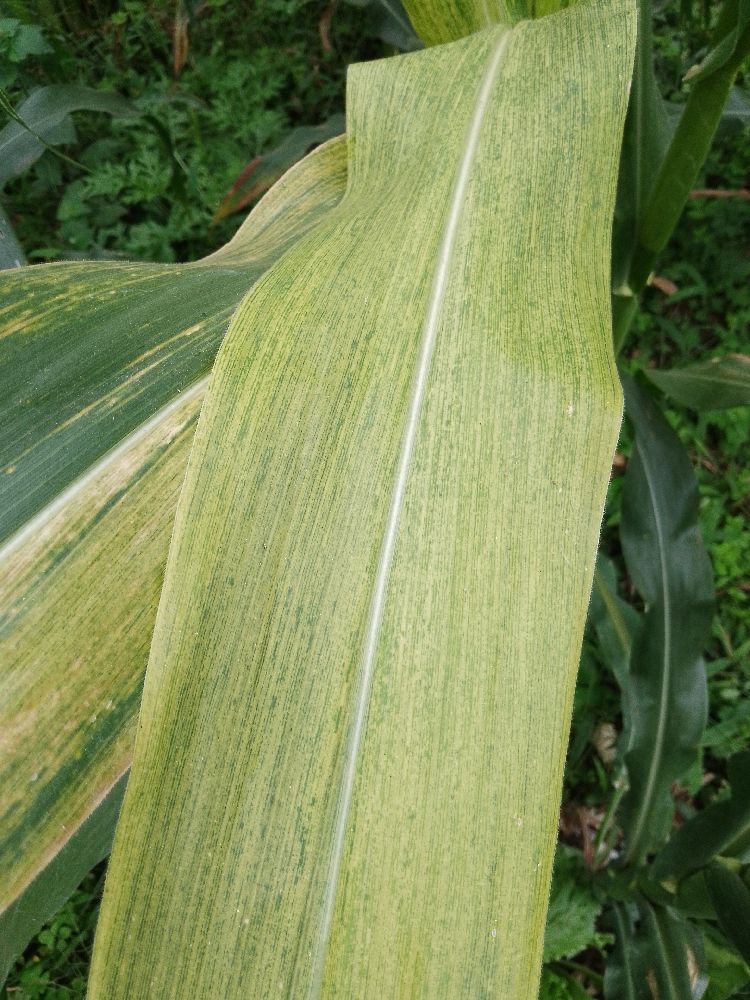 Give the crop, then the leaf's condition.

maize, maize lethal necrosis
